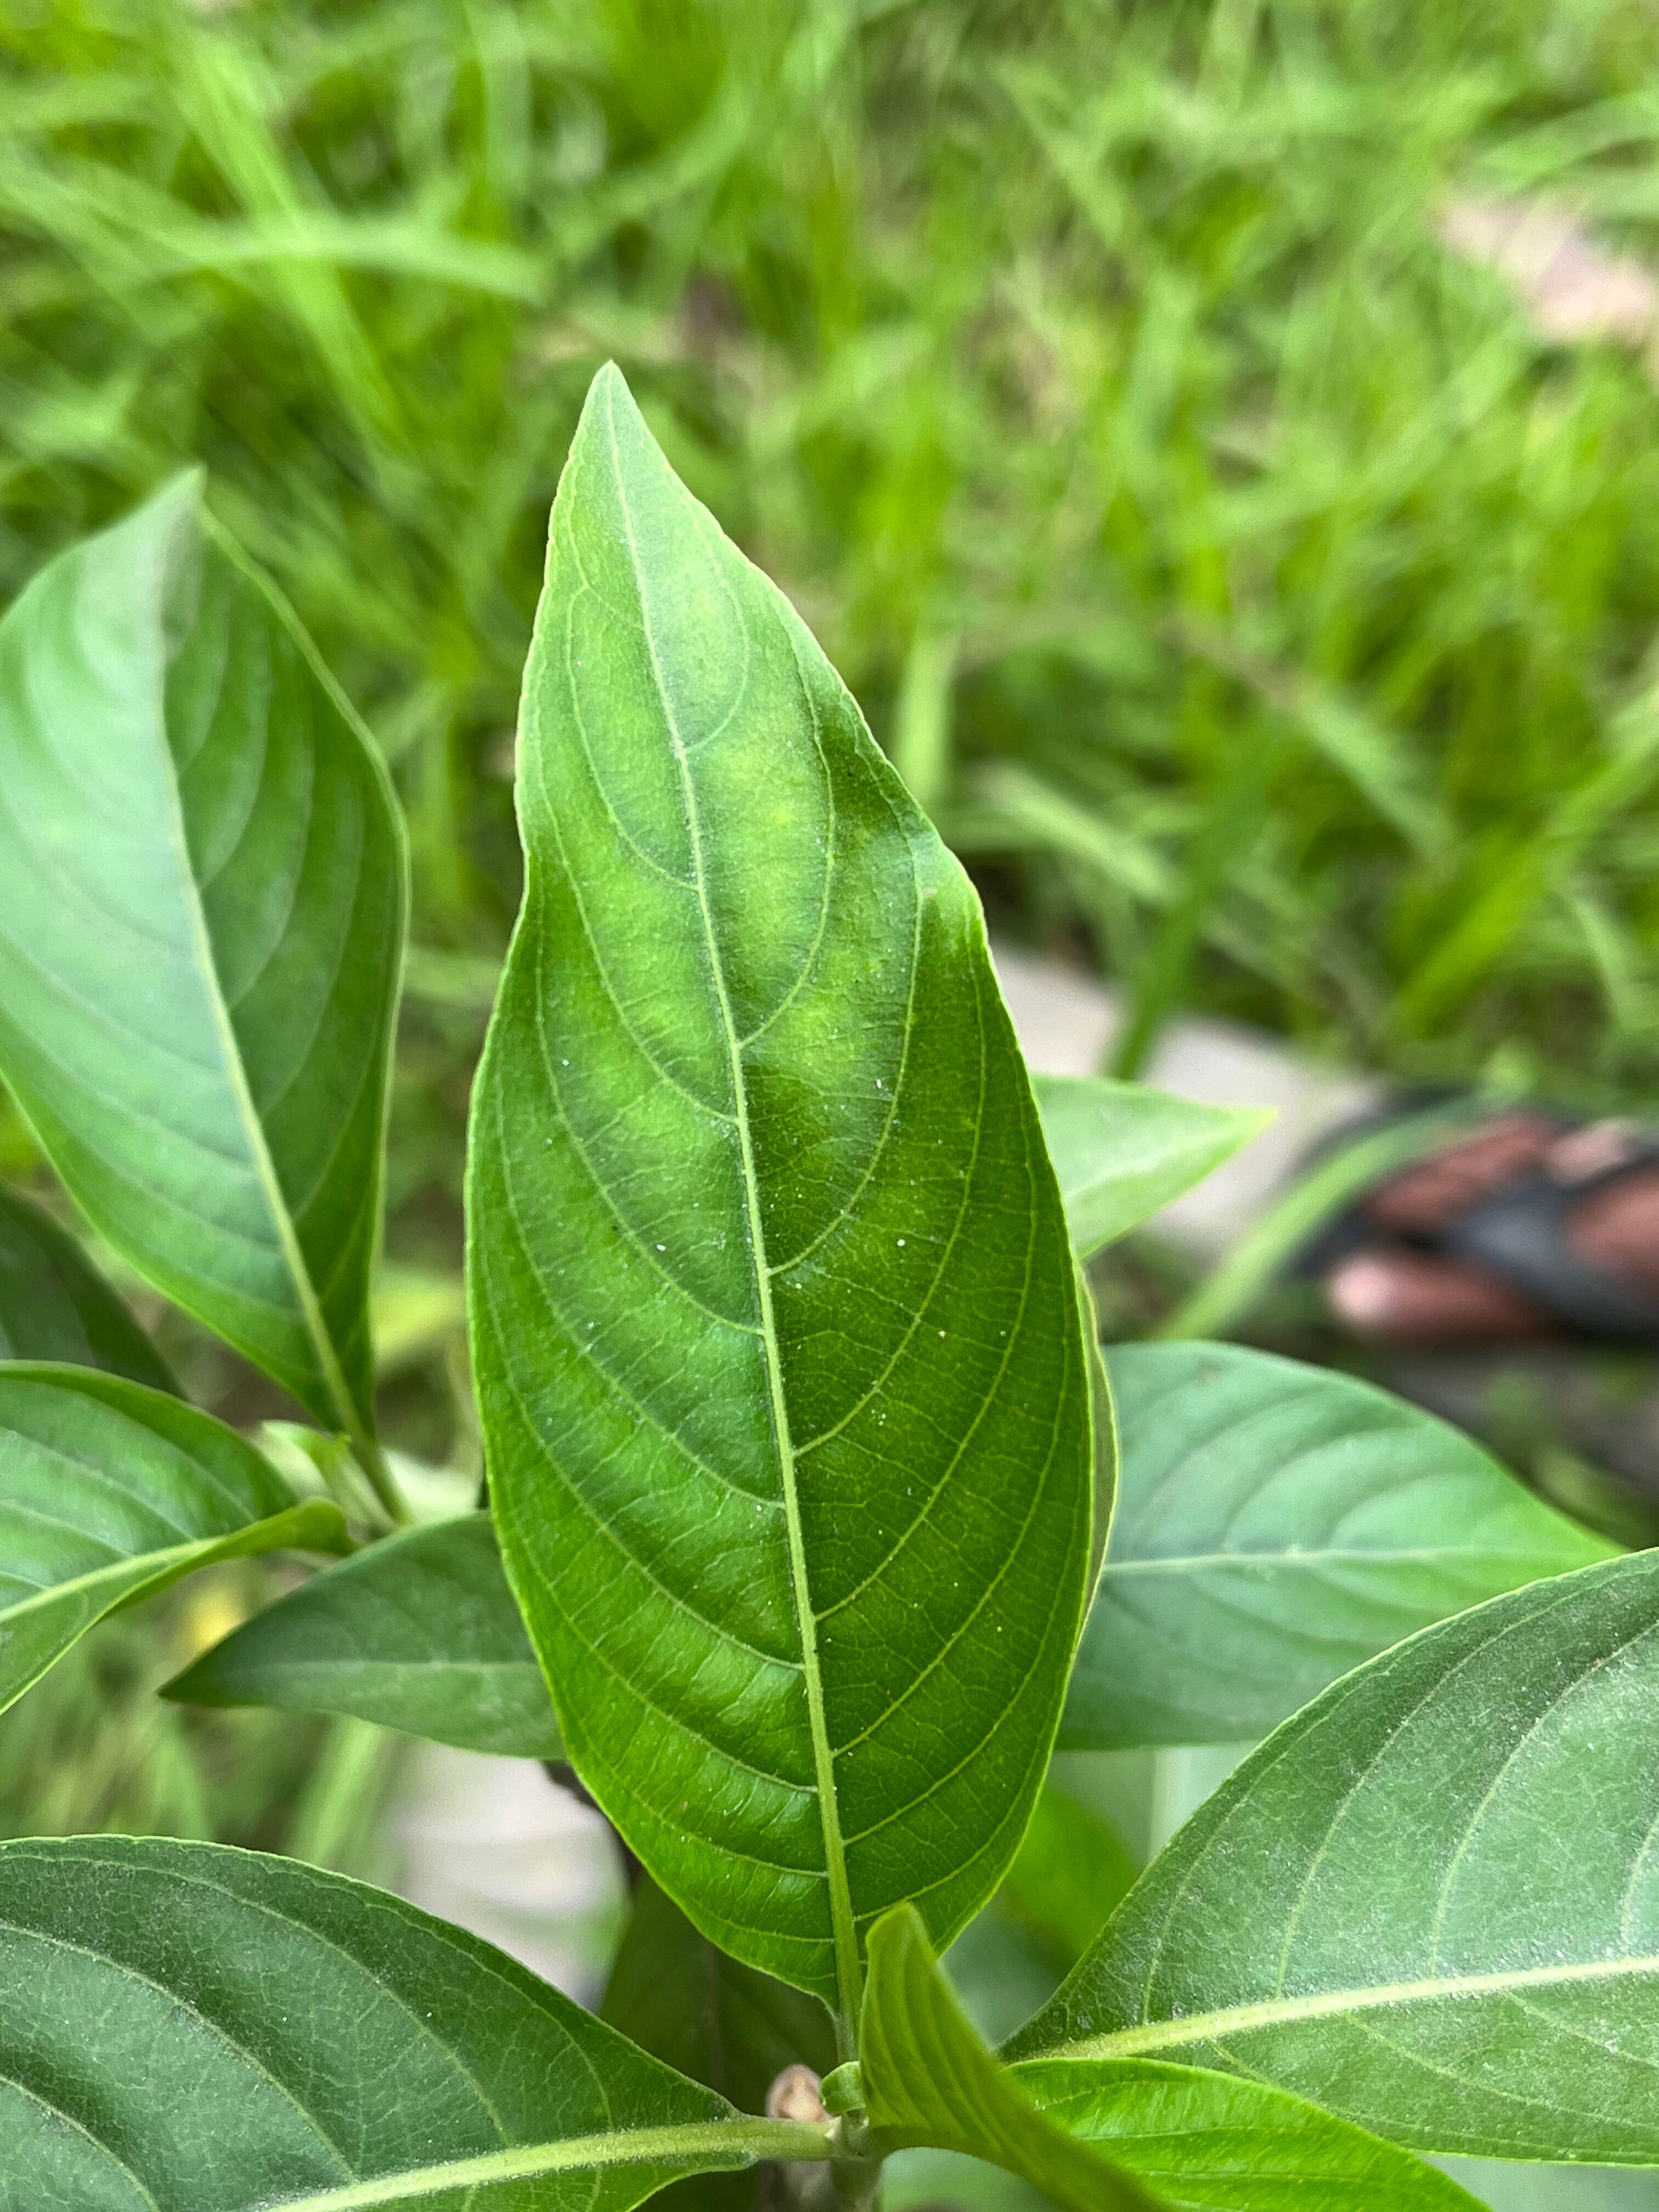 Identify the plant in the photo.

vasaka
